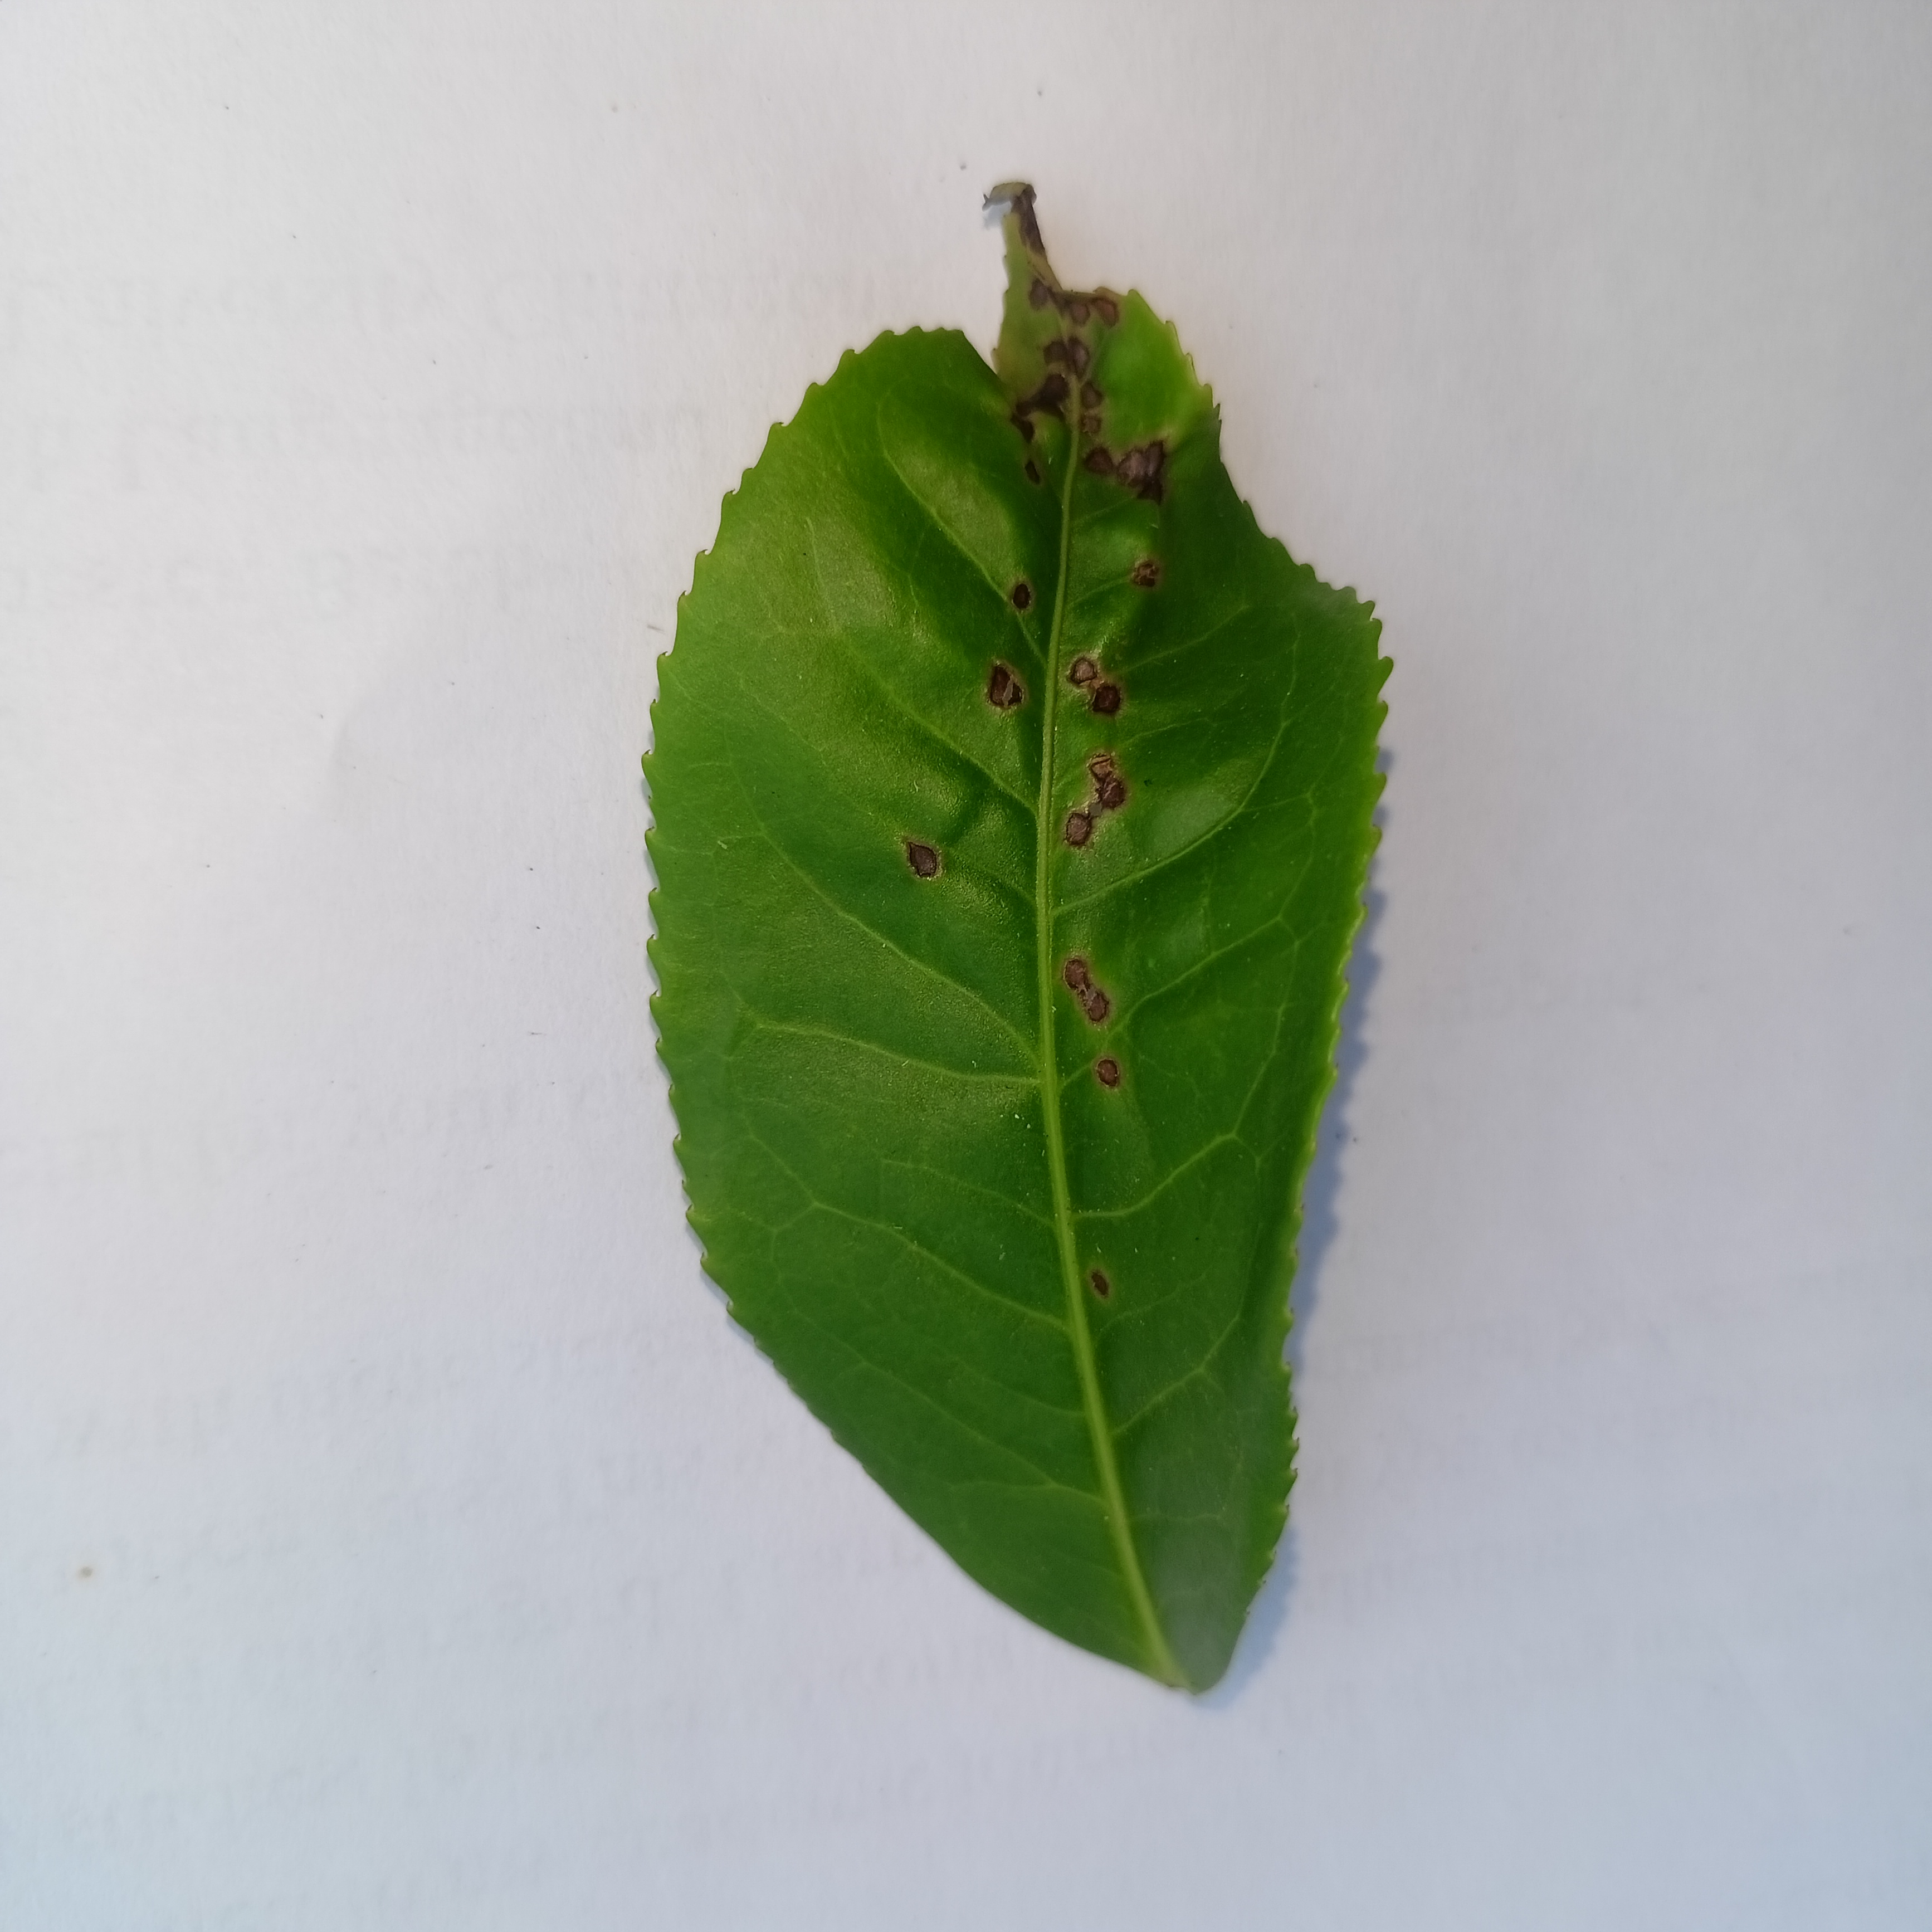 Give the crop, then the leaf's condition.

tea, helopeltis
